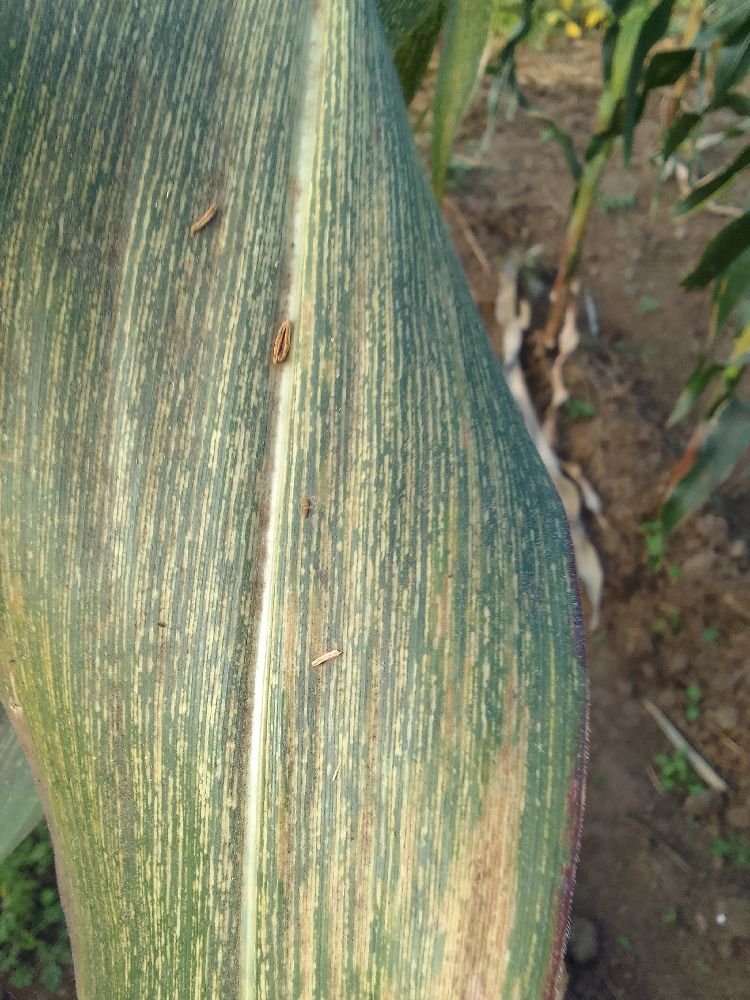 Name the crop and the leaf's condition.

maize, maize streak virus
